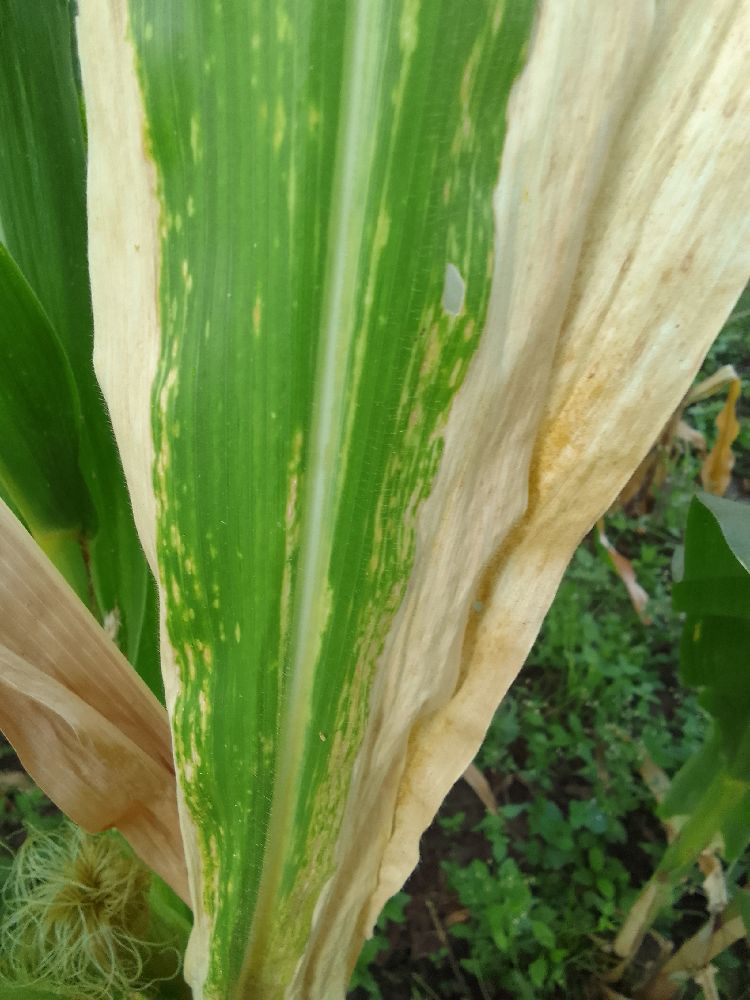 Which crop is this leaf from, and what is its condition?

maize, maize lethal necrosis
